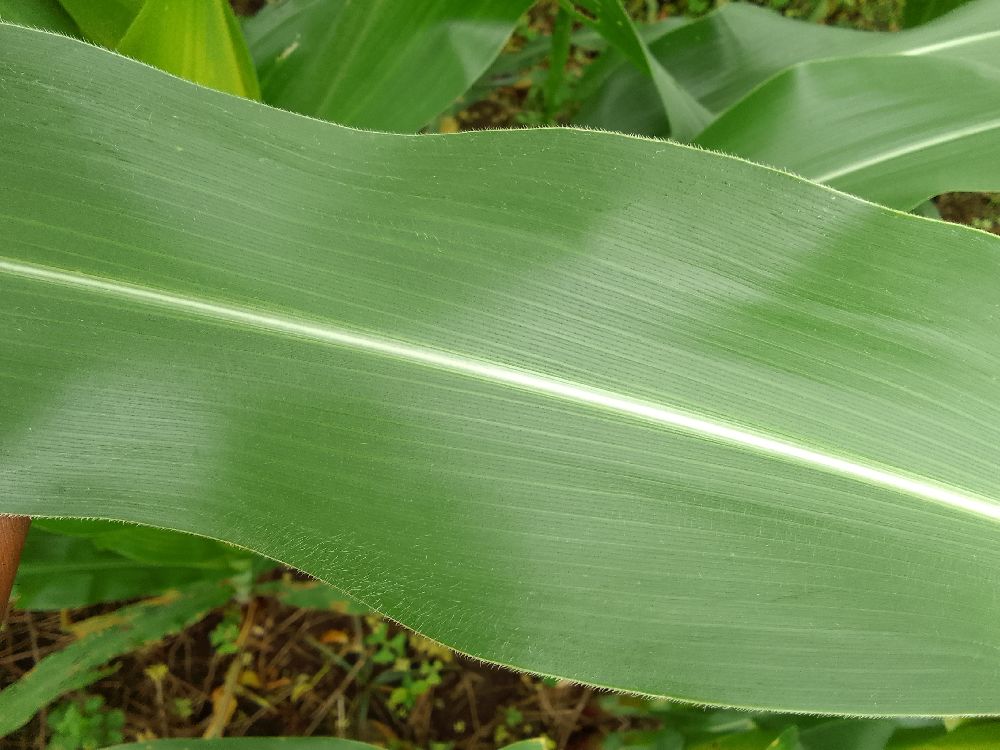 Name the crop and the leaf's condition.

maize, healthy
